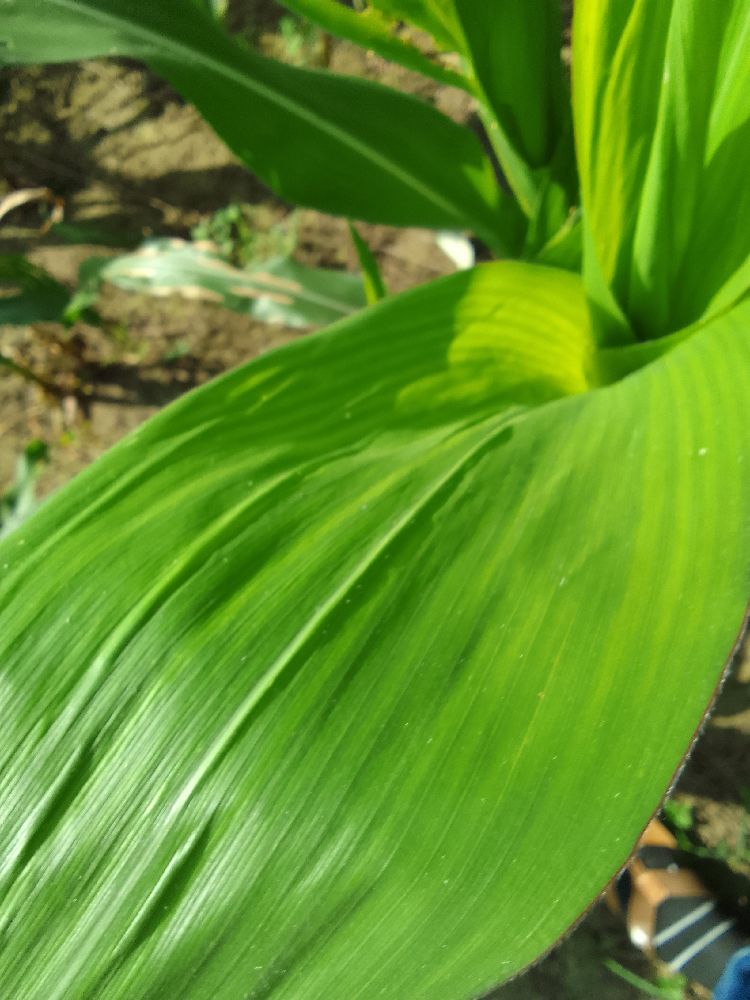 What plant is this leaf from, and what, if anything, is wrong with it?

maize, healthy
